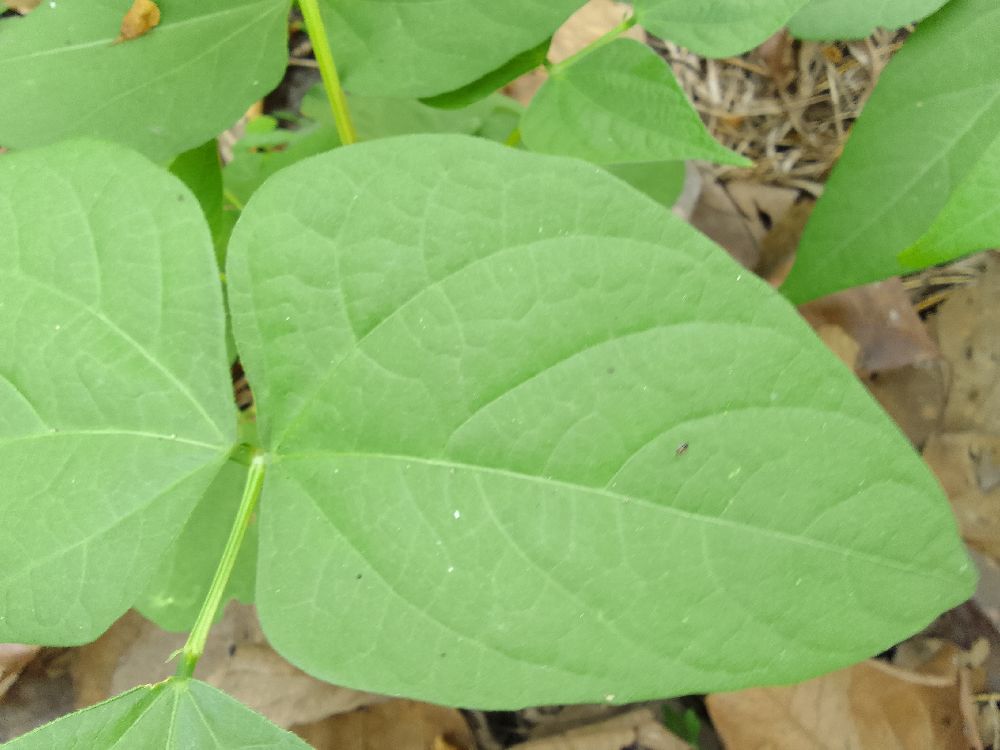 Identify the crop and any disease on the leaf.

common bean, healthy
